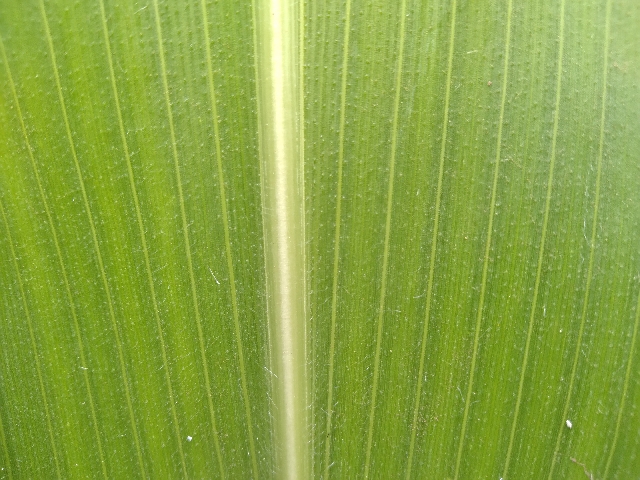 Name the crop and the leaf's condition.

maize, healthy
